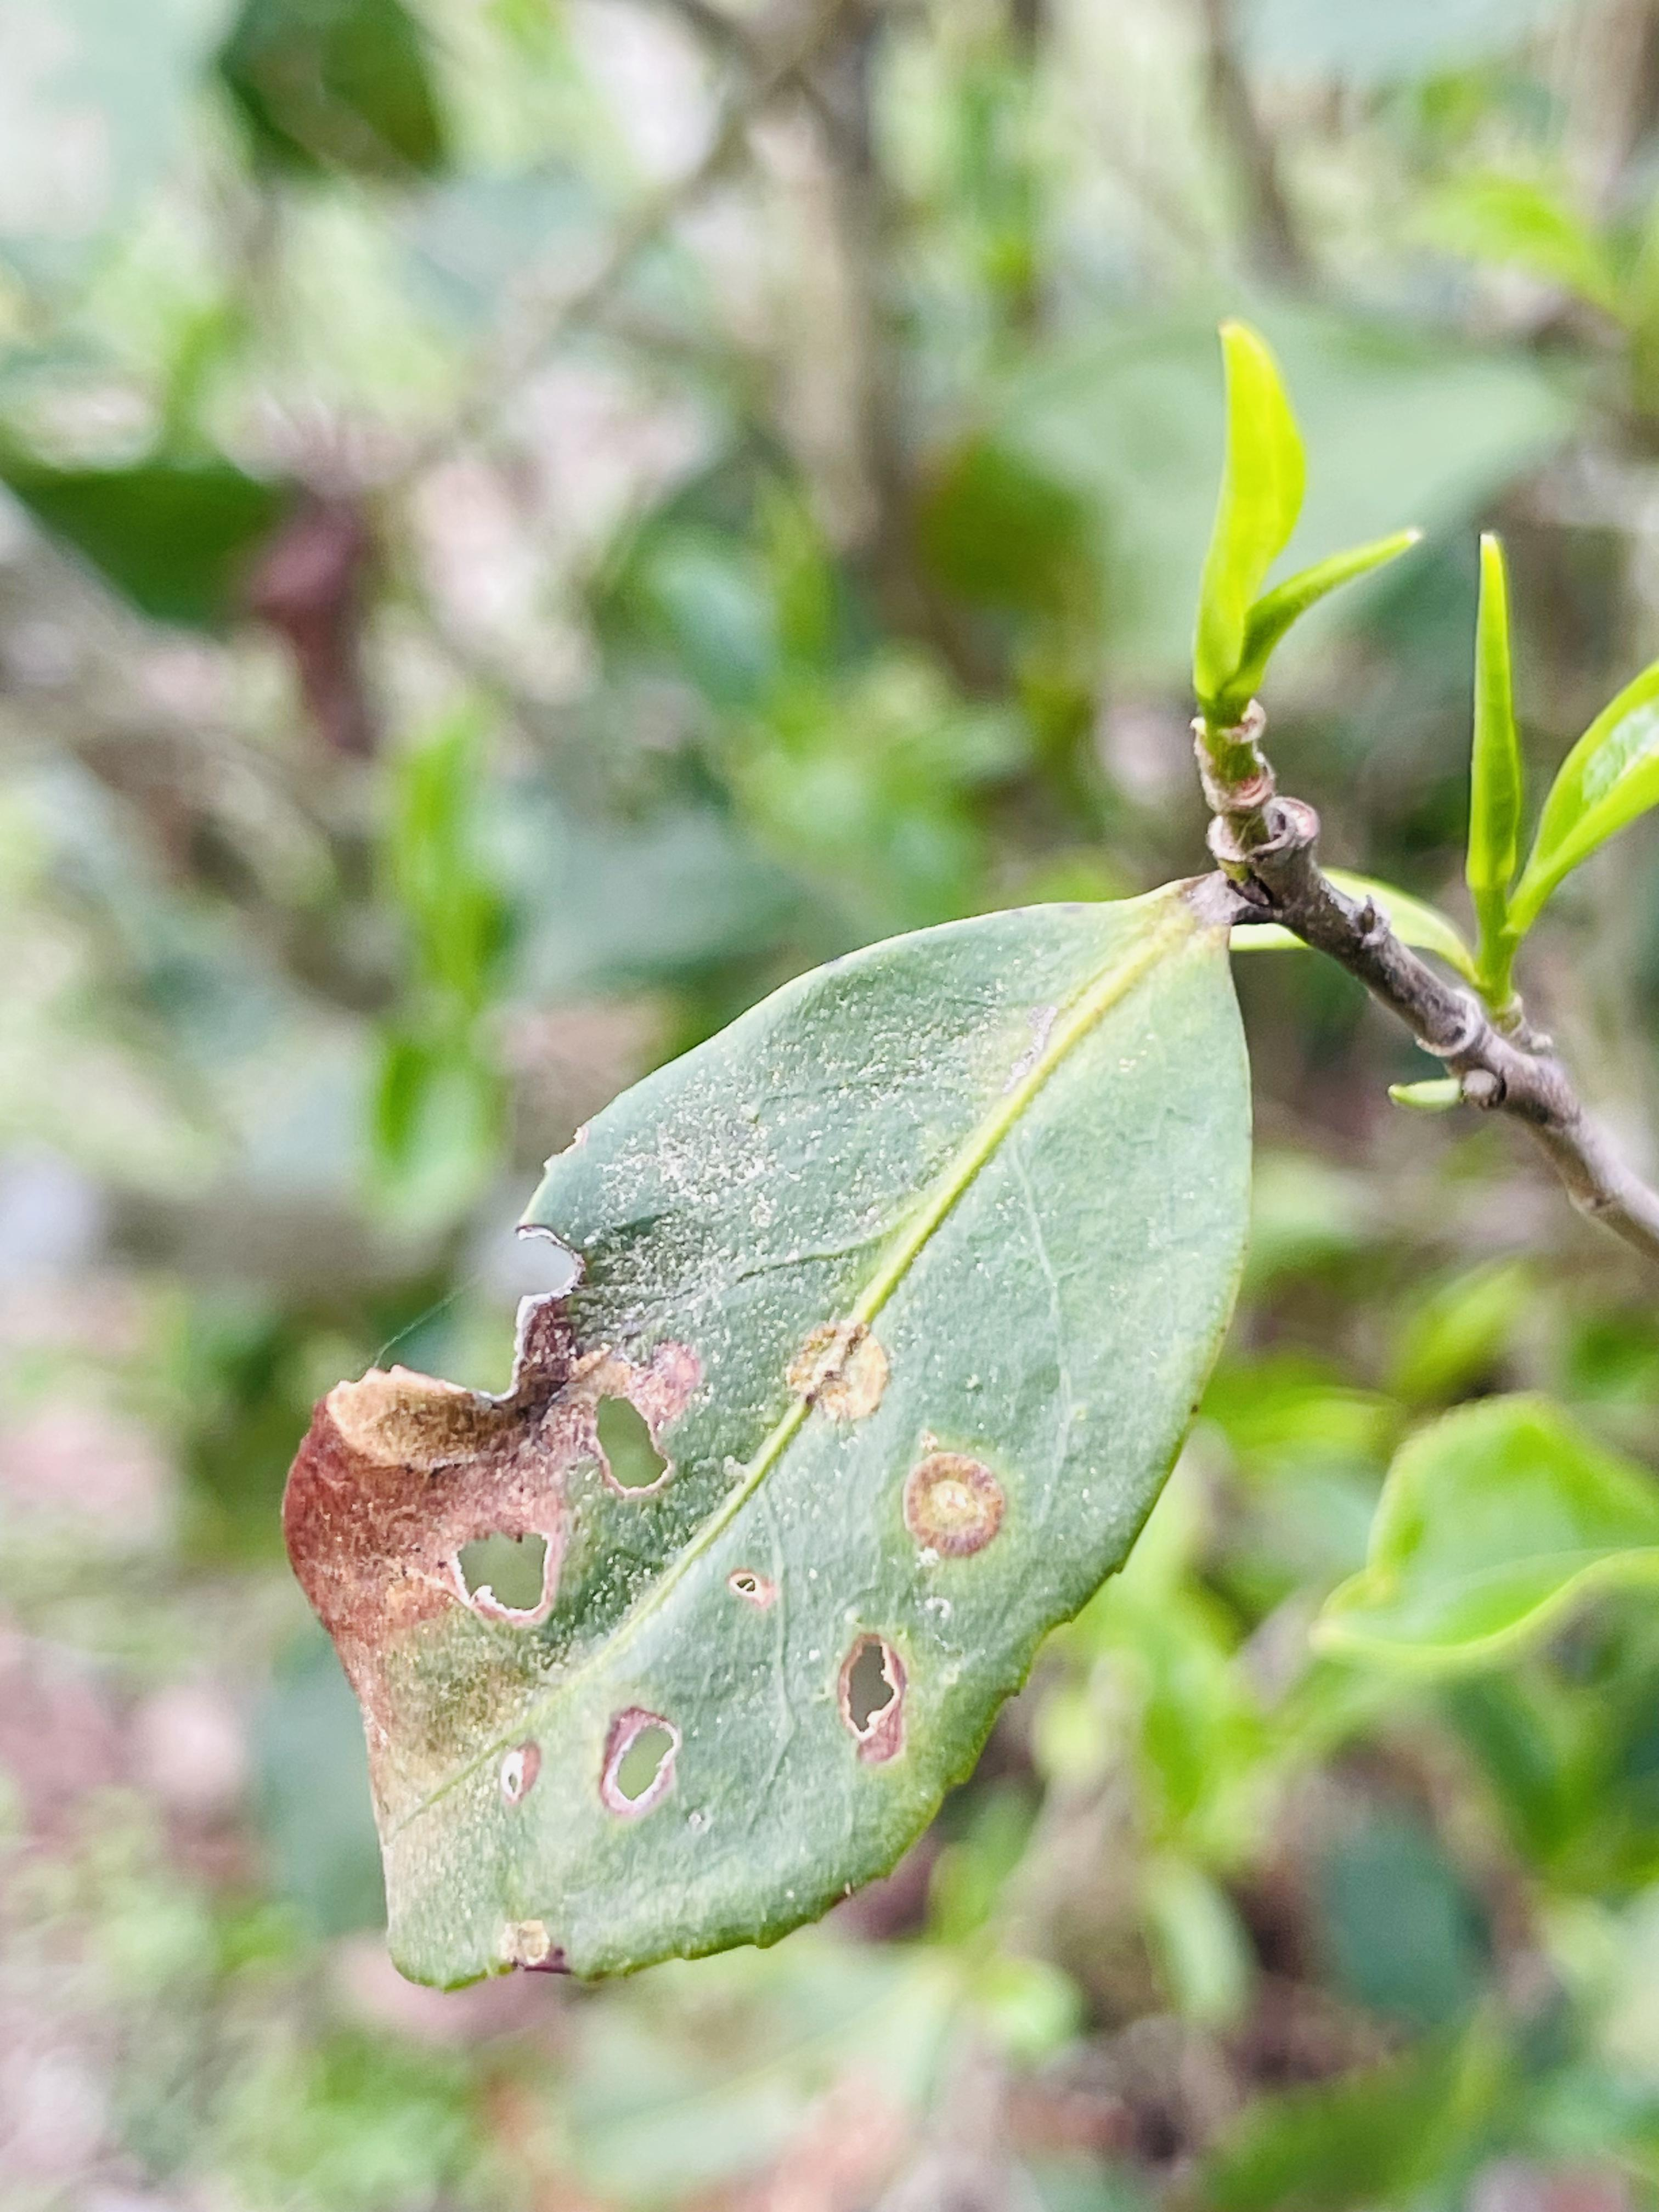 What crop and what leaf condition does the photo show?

tea, blight
